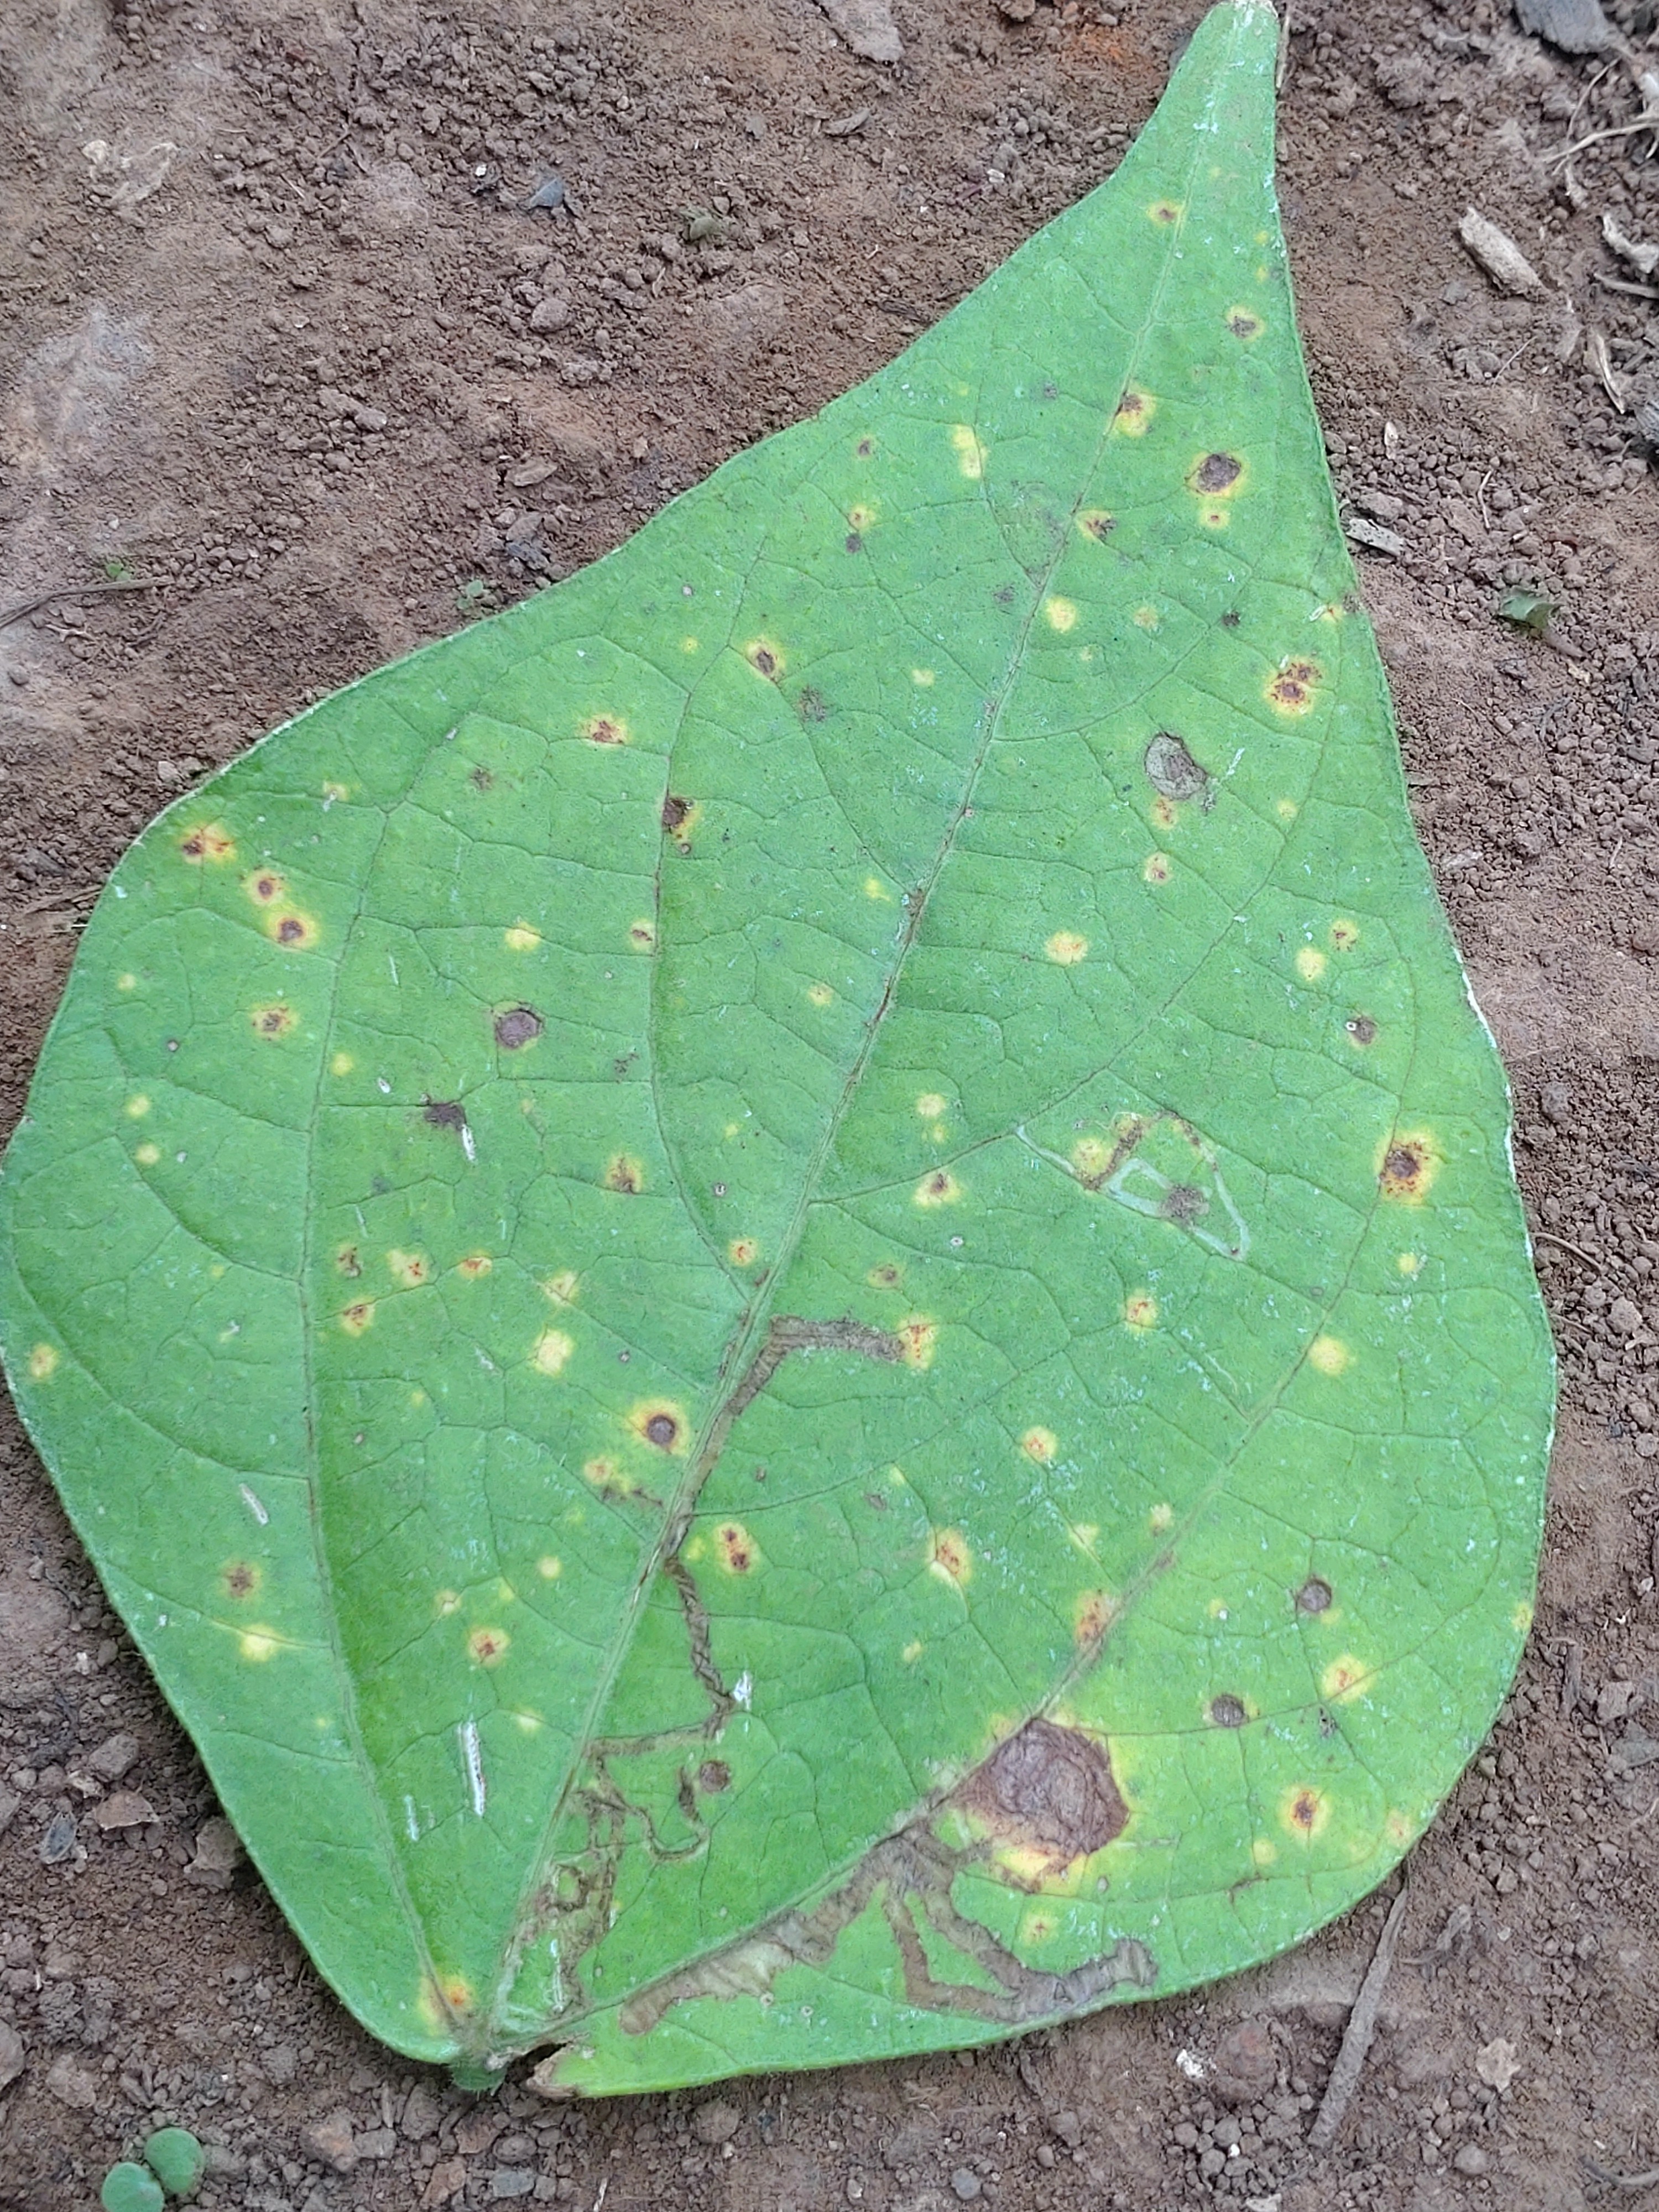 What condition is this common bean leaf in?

rust
